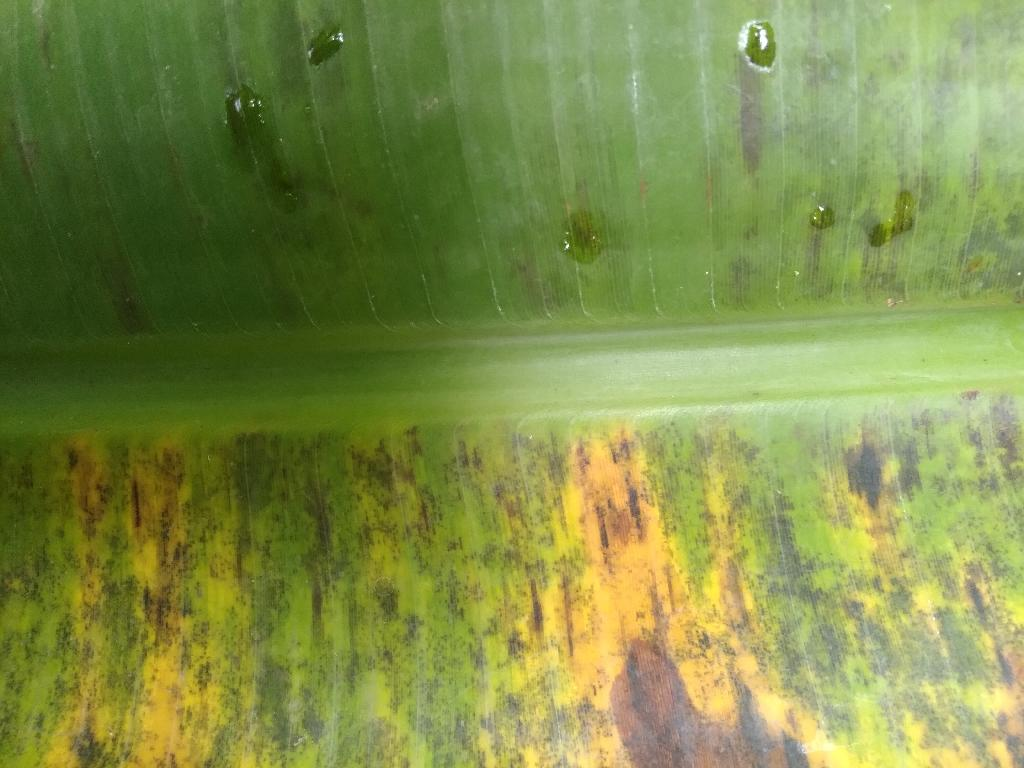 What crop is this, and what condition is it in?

banana, black sigatoka
